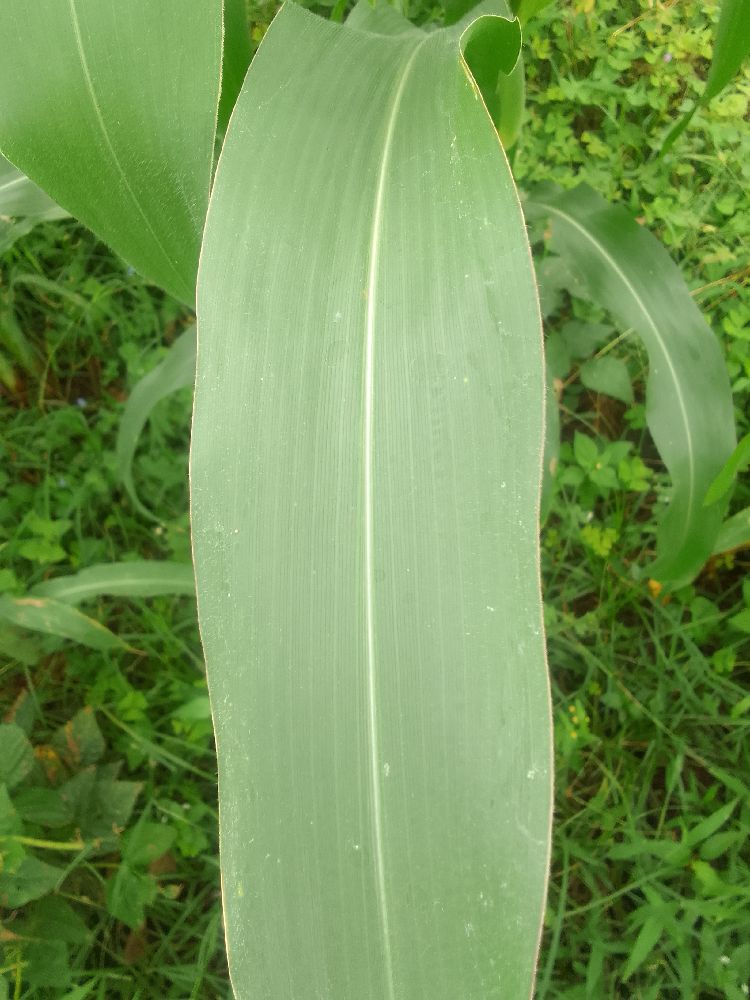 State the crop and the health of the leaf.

maize, healthy
